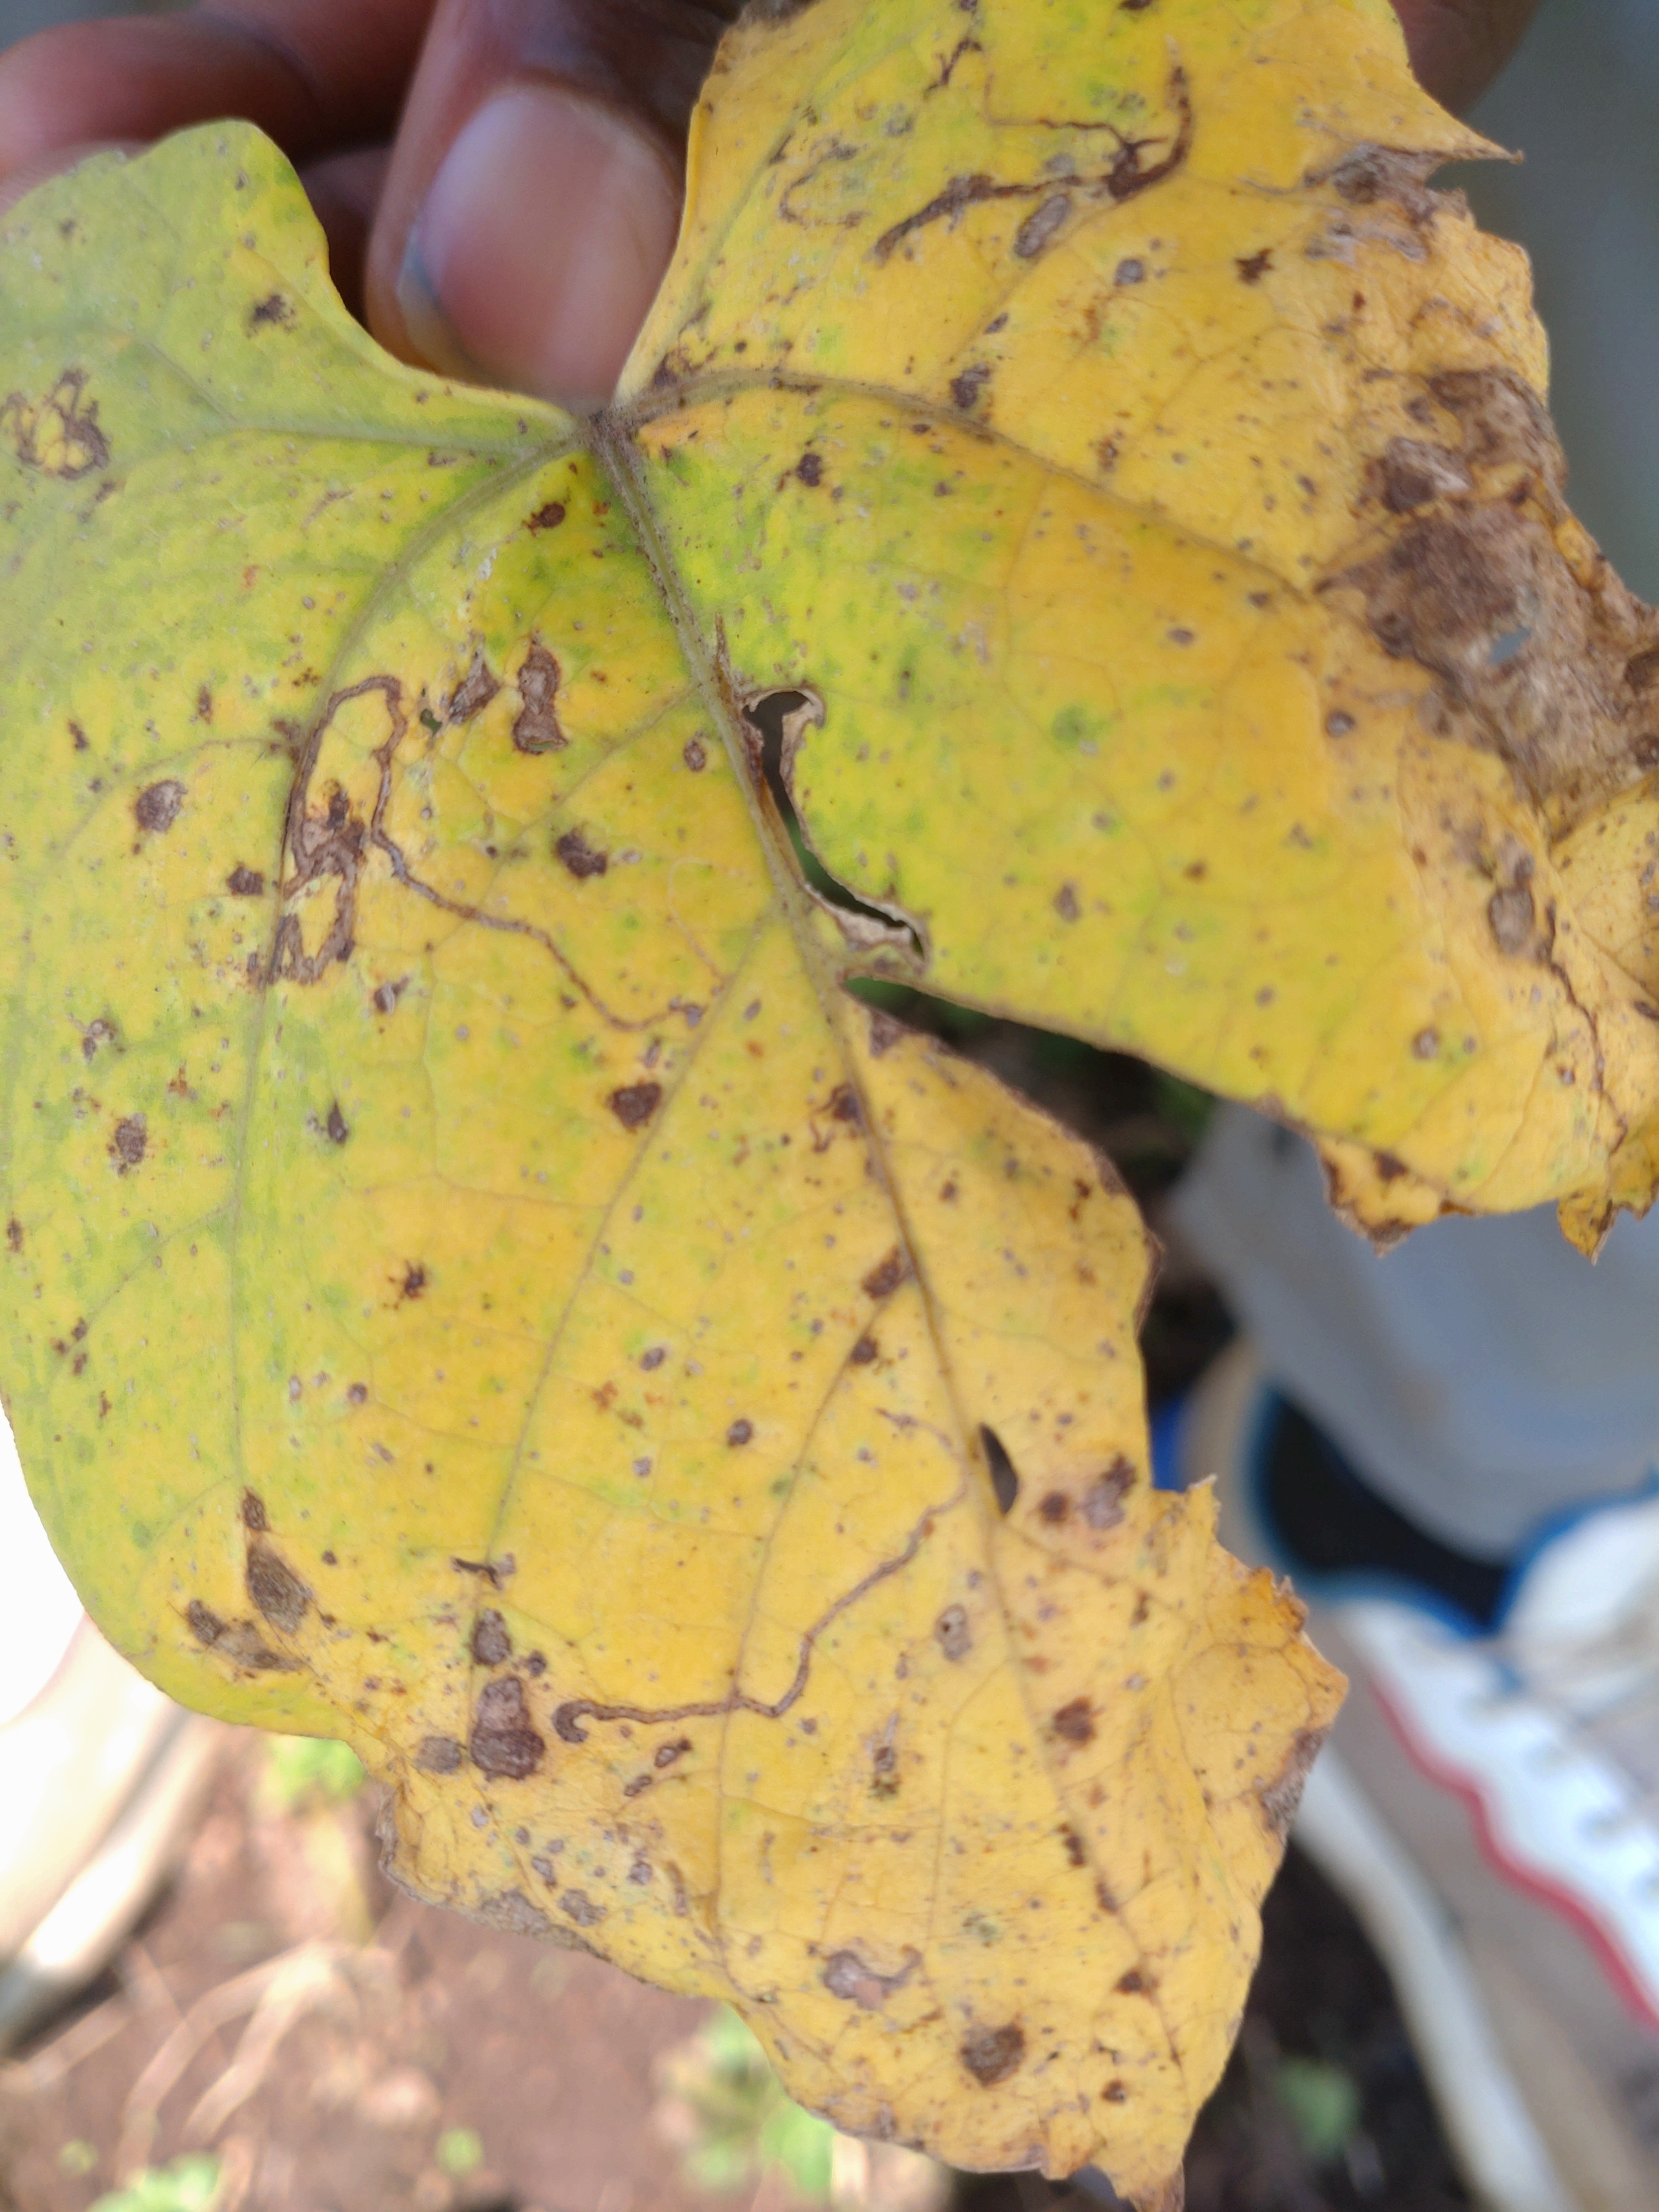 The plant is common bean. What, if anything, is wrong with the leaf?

anthracnose
